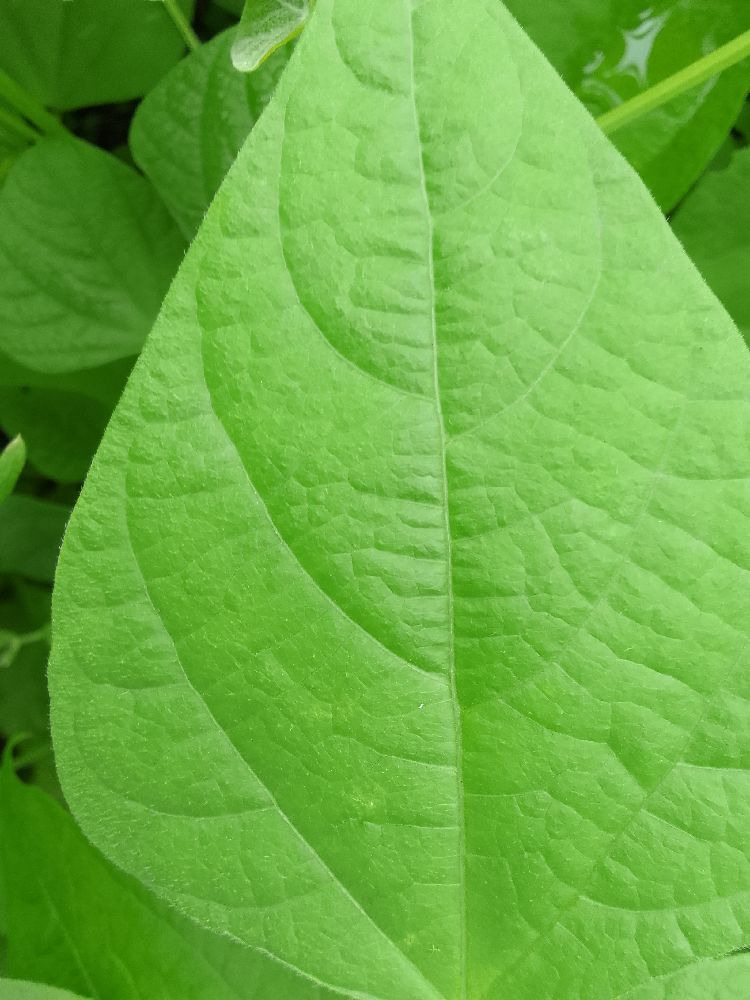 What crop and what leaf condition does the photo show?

common bean, healthy
